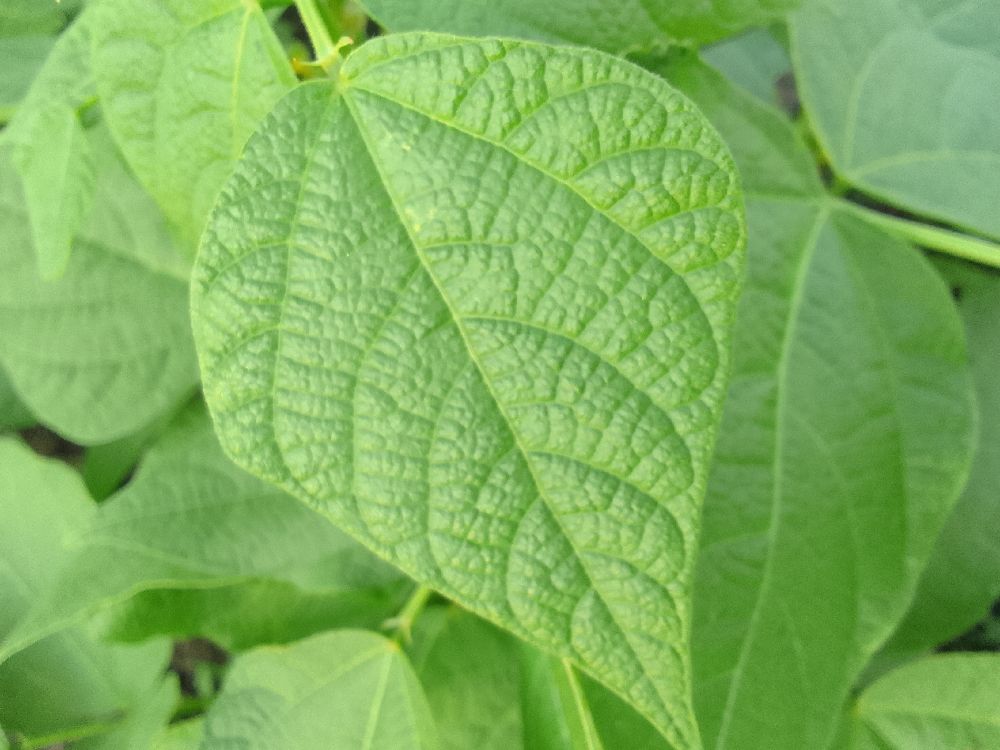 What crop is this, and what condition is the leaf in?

common bean, healthy
